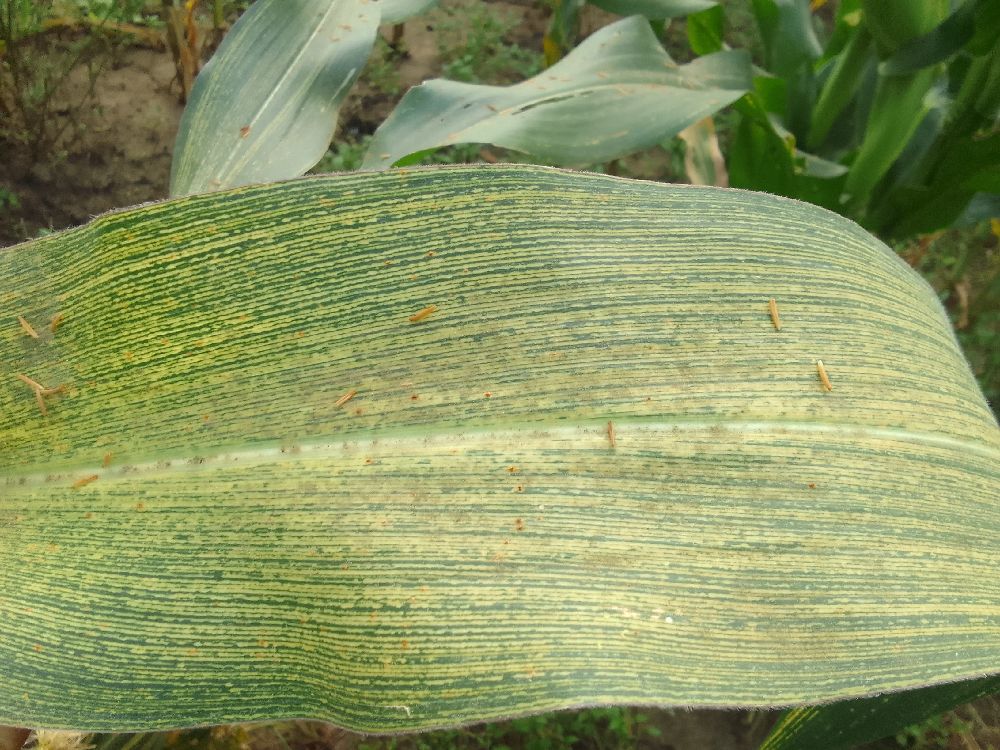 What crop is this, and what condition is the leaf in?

maize, maize streak virus
